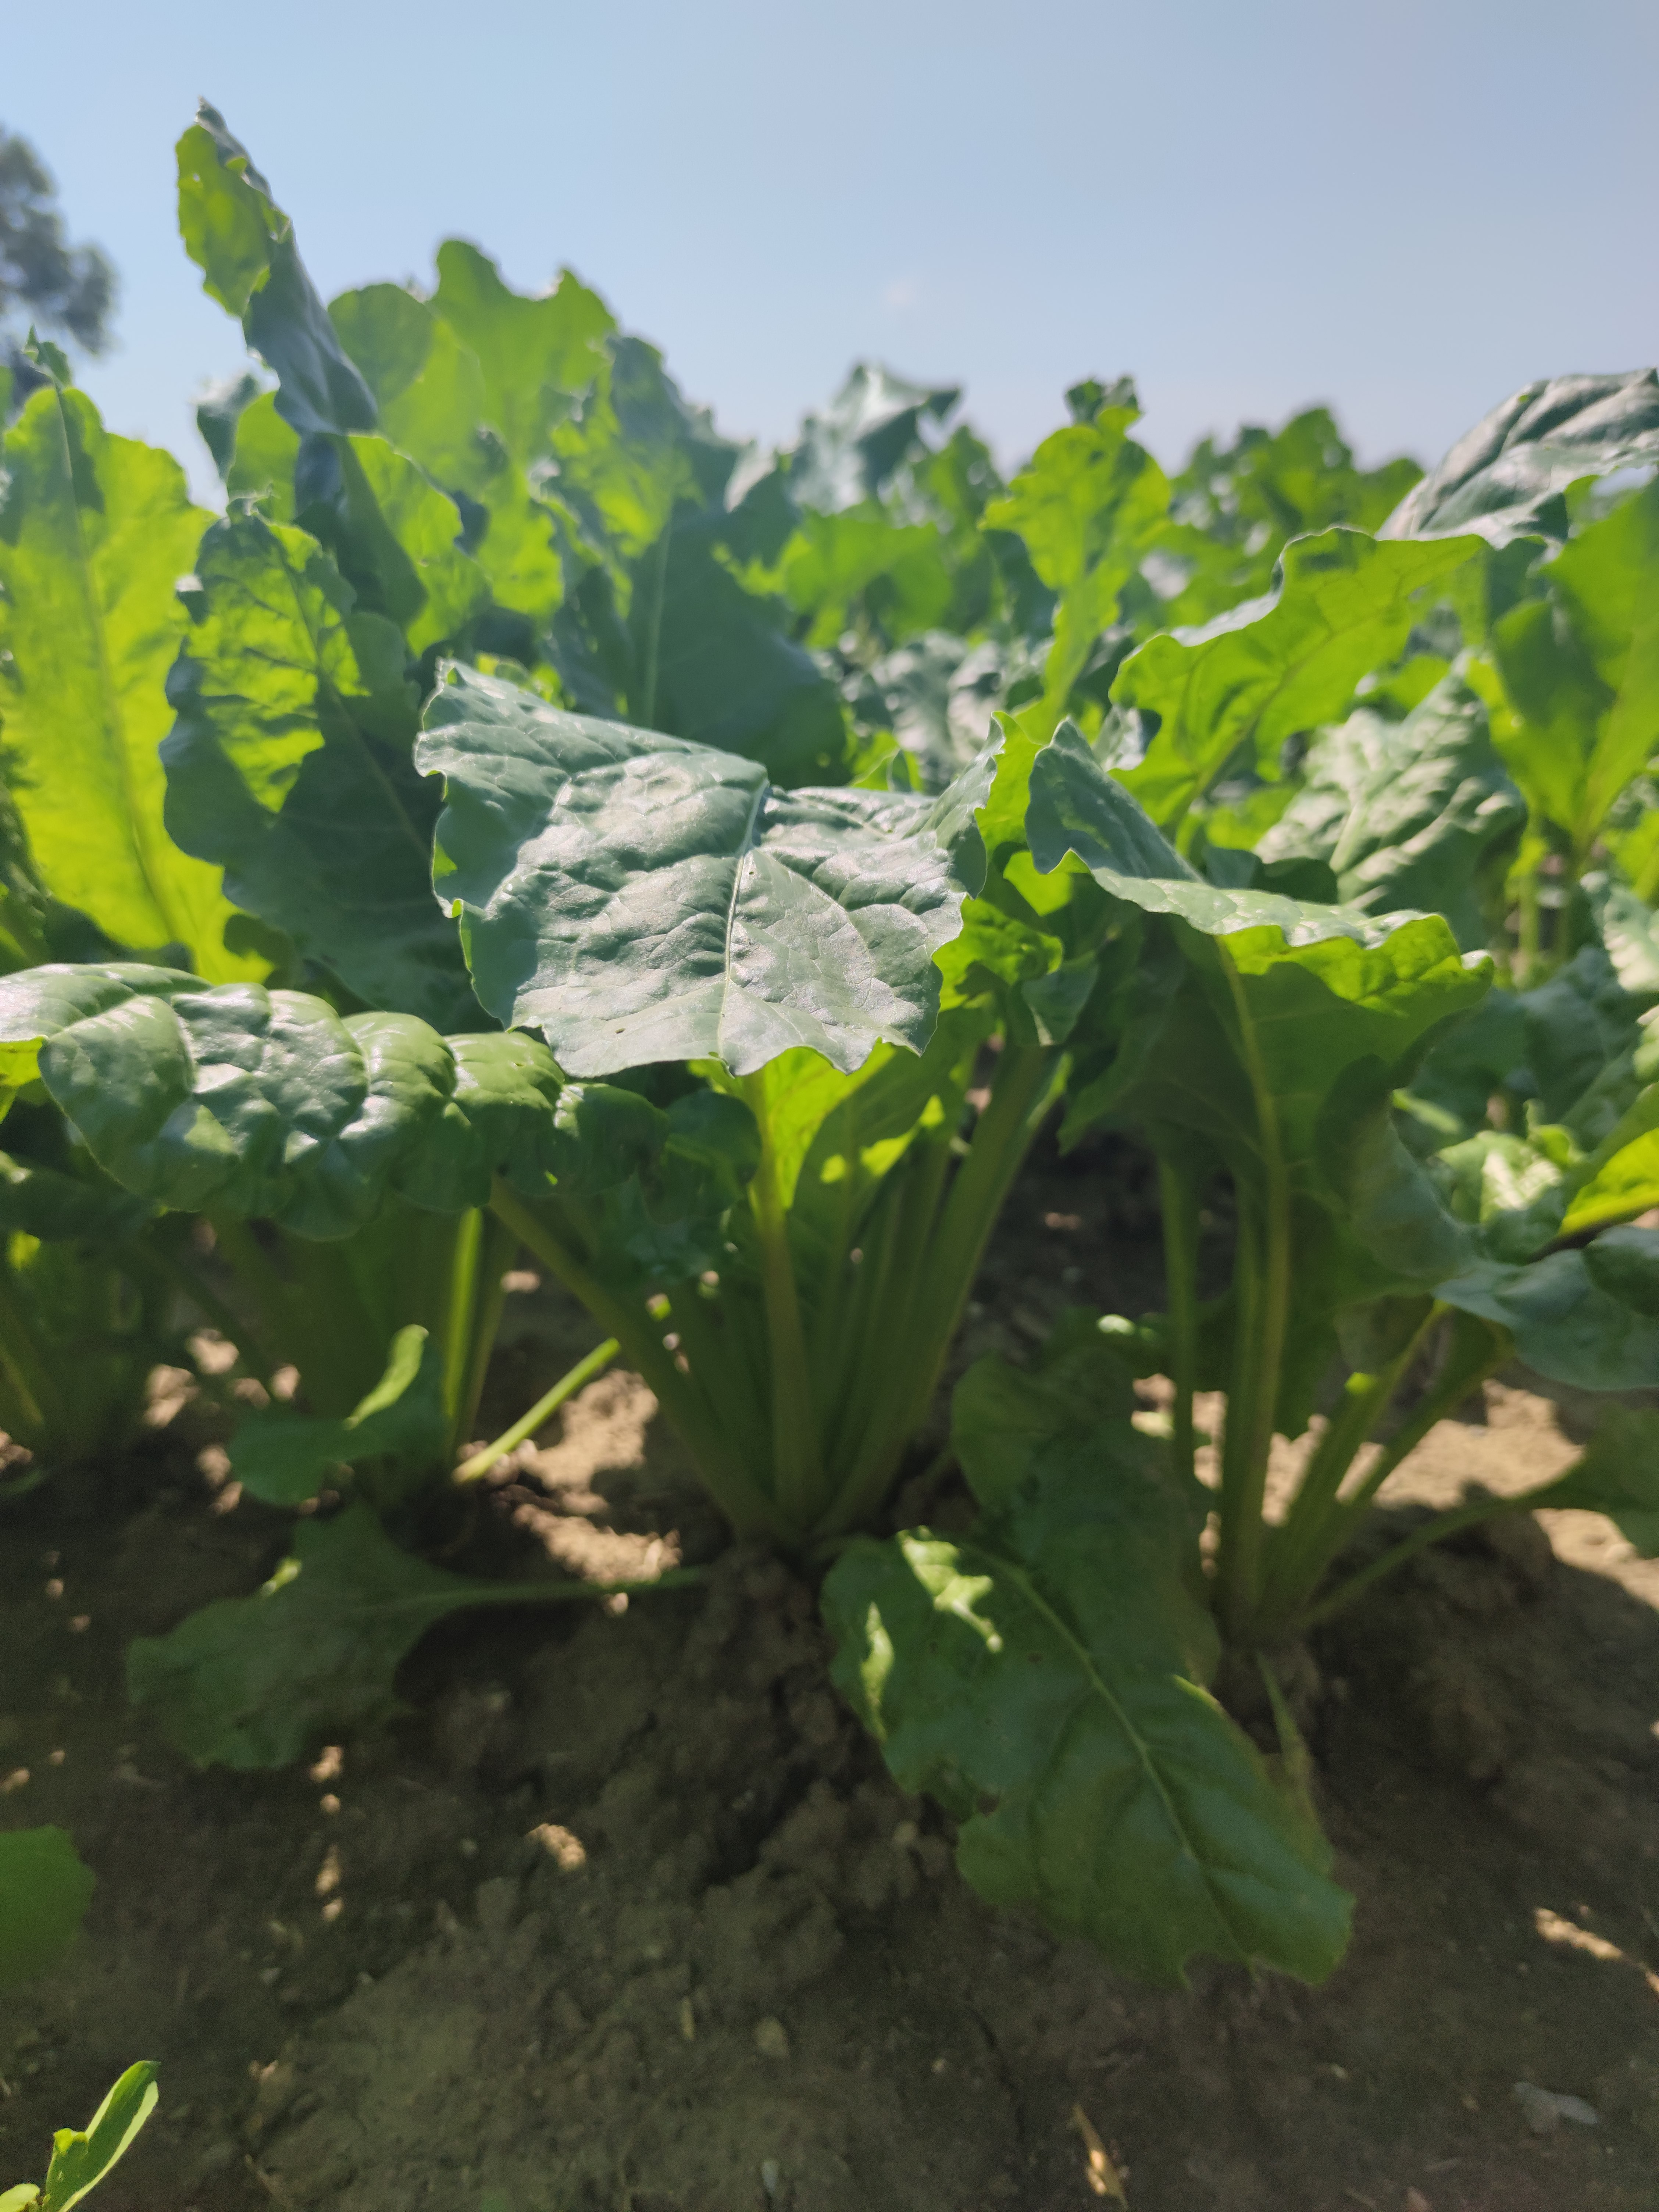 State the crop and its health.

beet, unaffected
